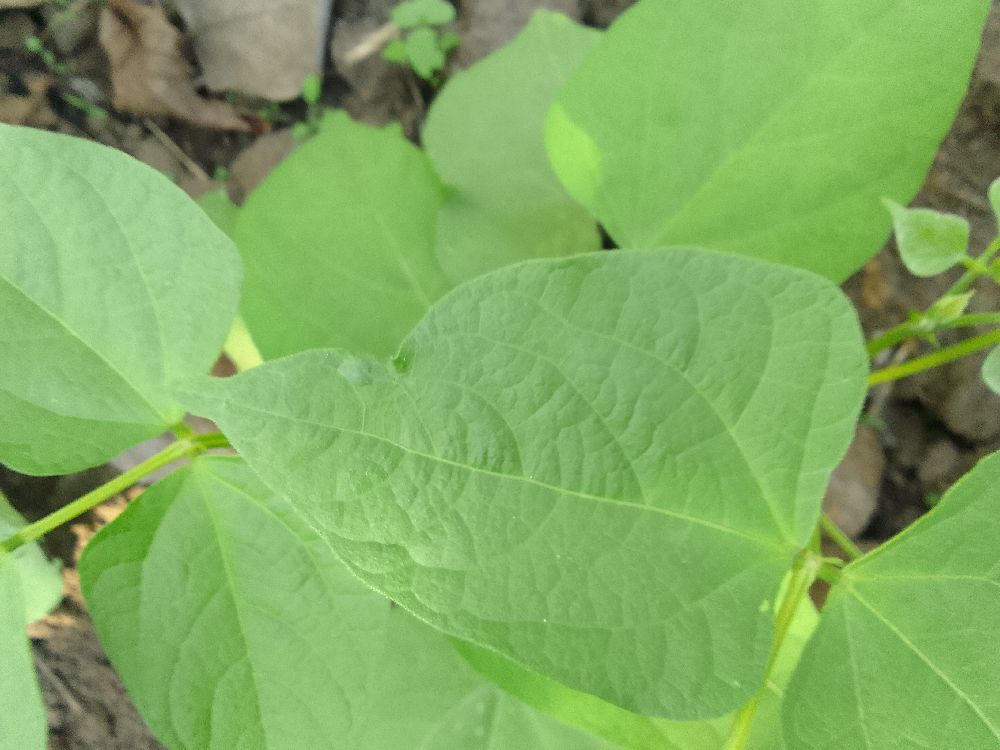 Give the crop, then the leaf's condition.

common bean, healthy
